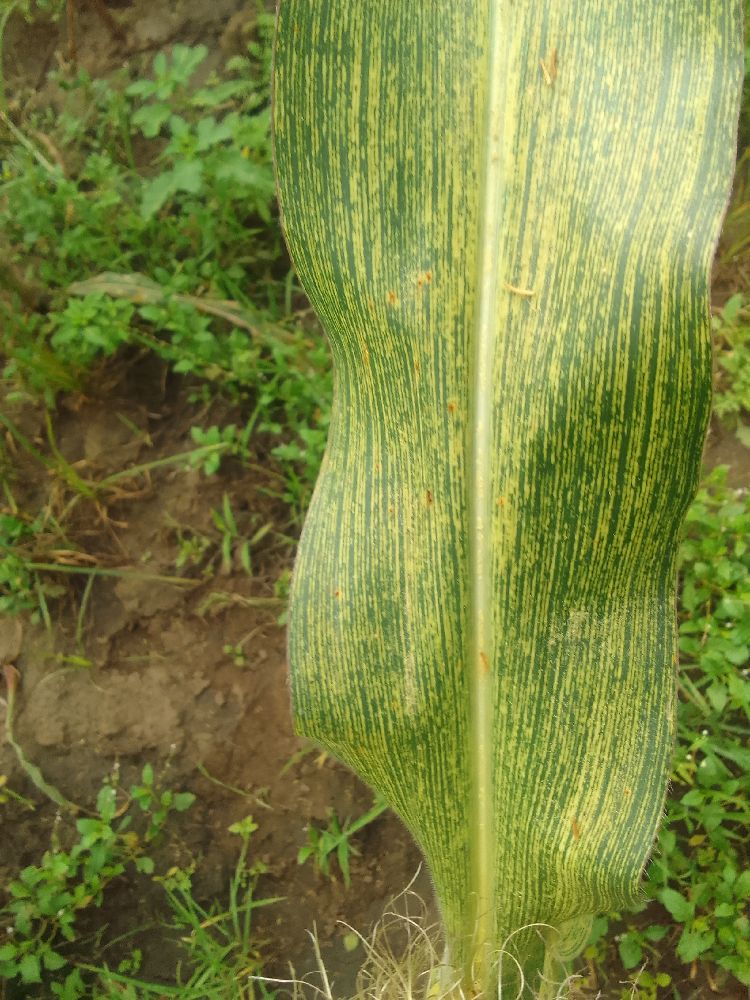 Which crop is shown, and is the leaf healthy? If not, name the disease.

maize, maize streak virus
